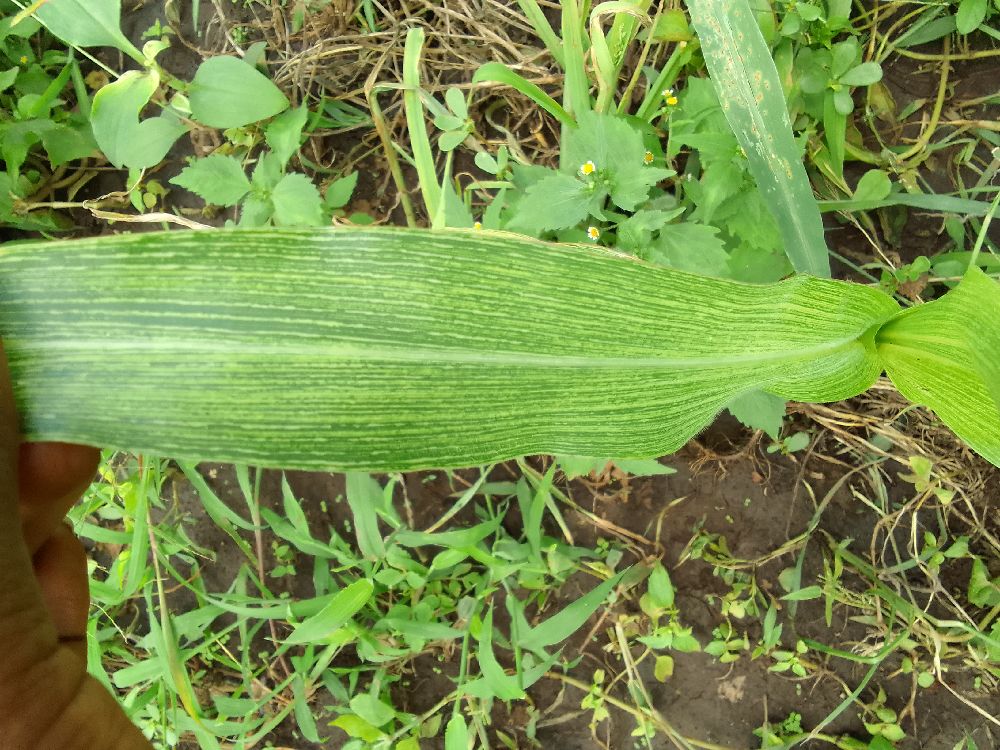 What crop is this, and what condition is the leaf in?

maize, maize streak virus
